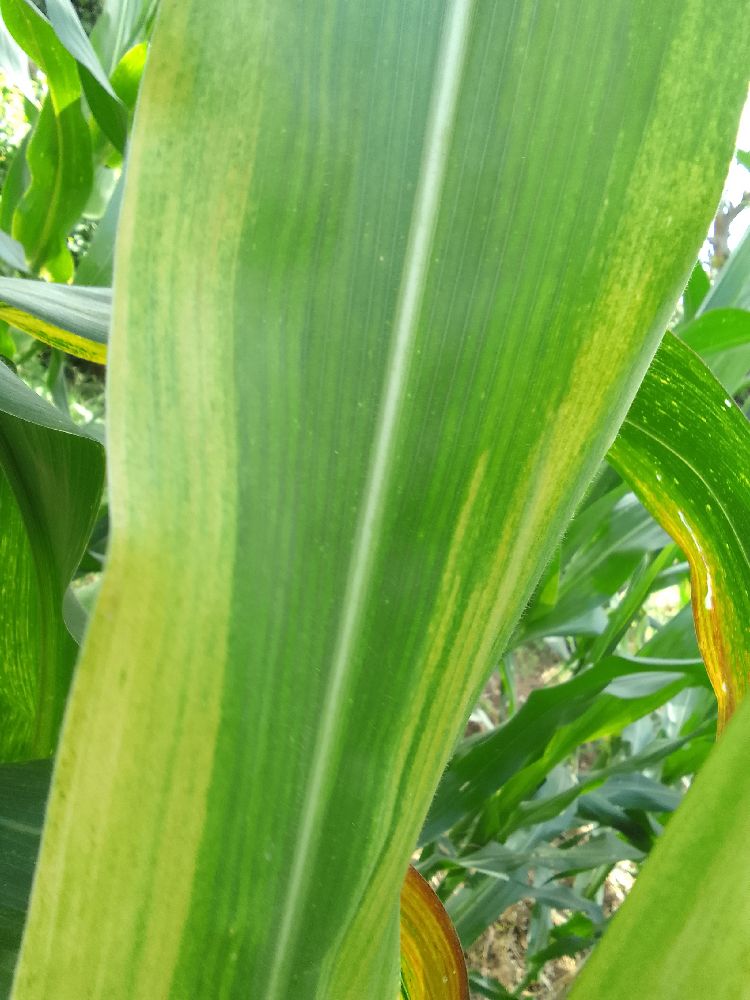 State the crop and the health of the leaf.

maize, maize lethal necrosis
